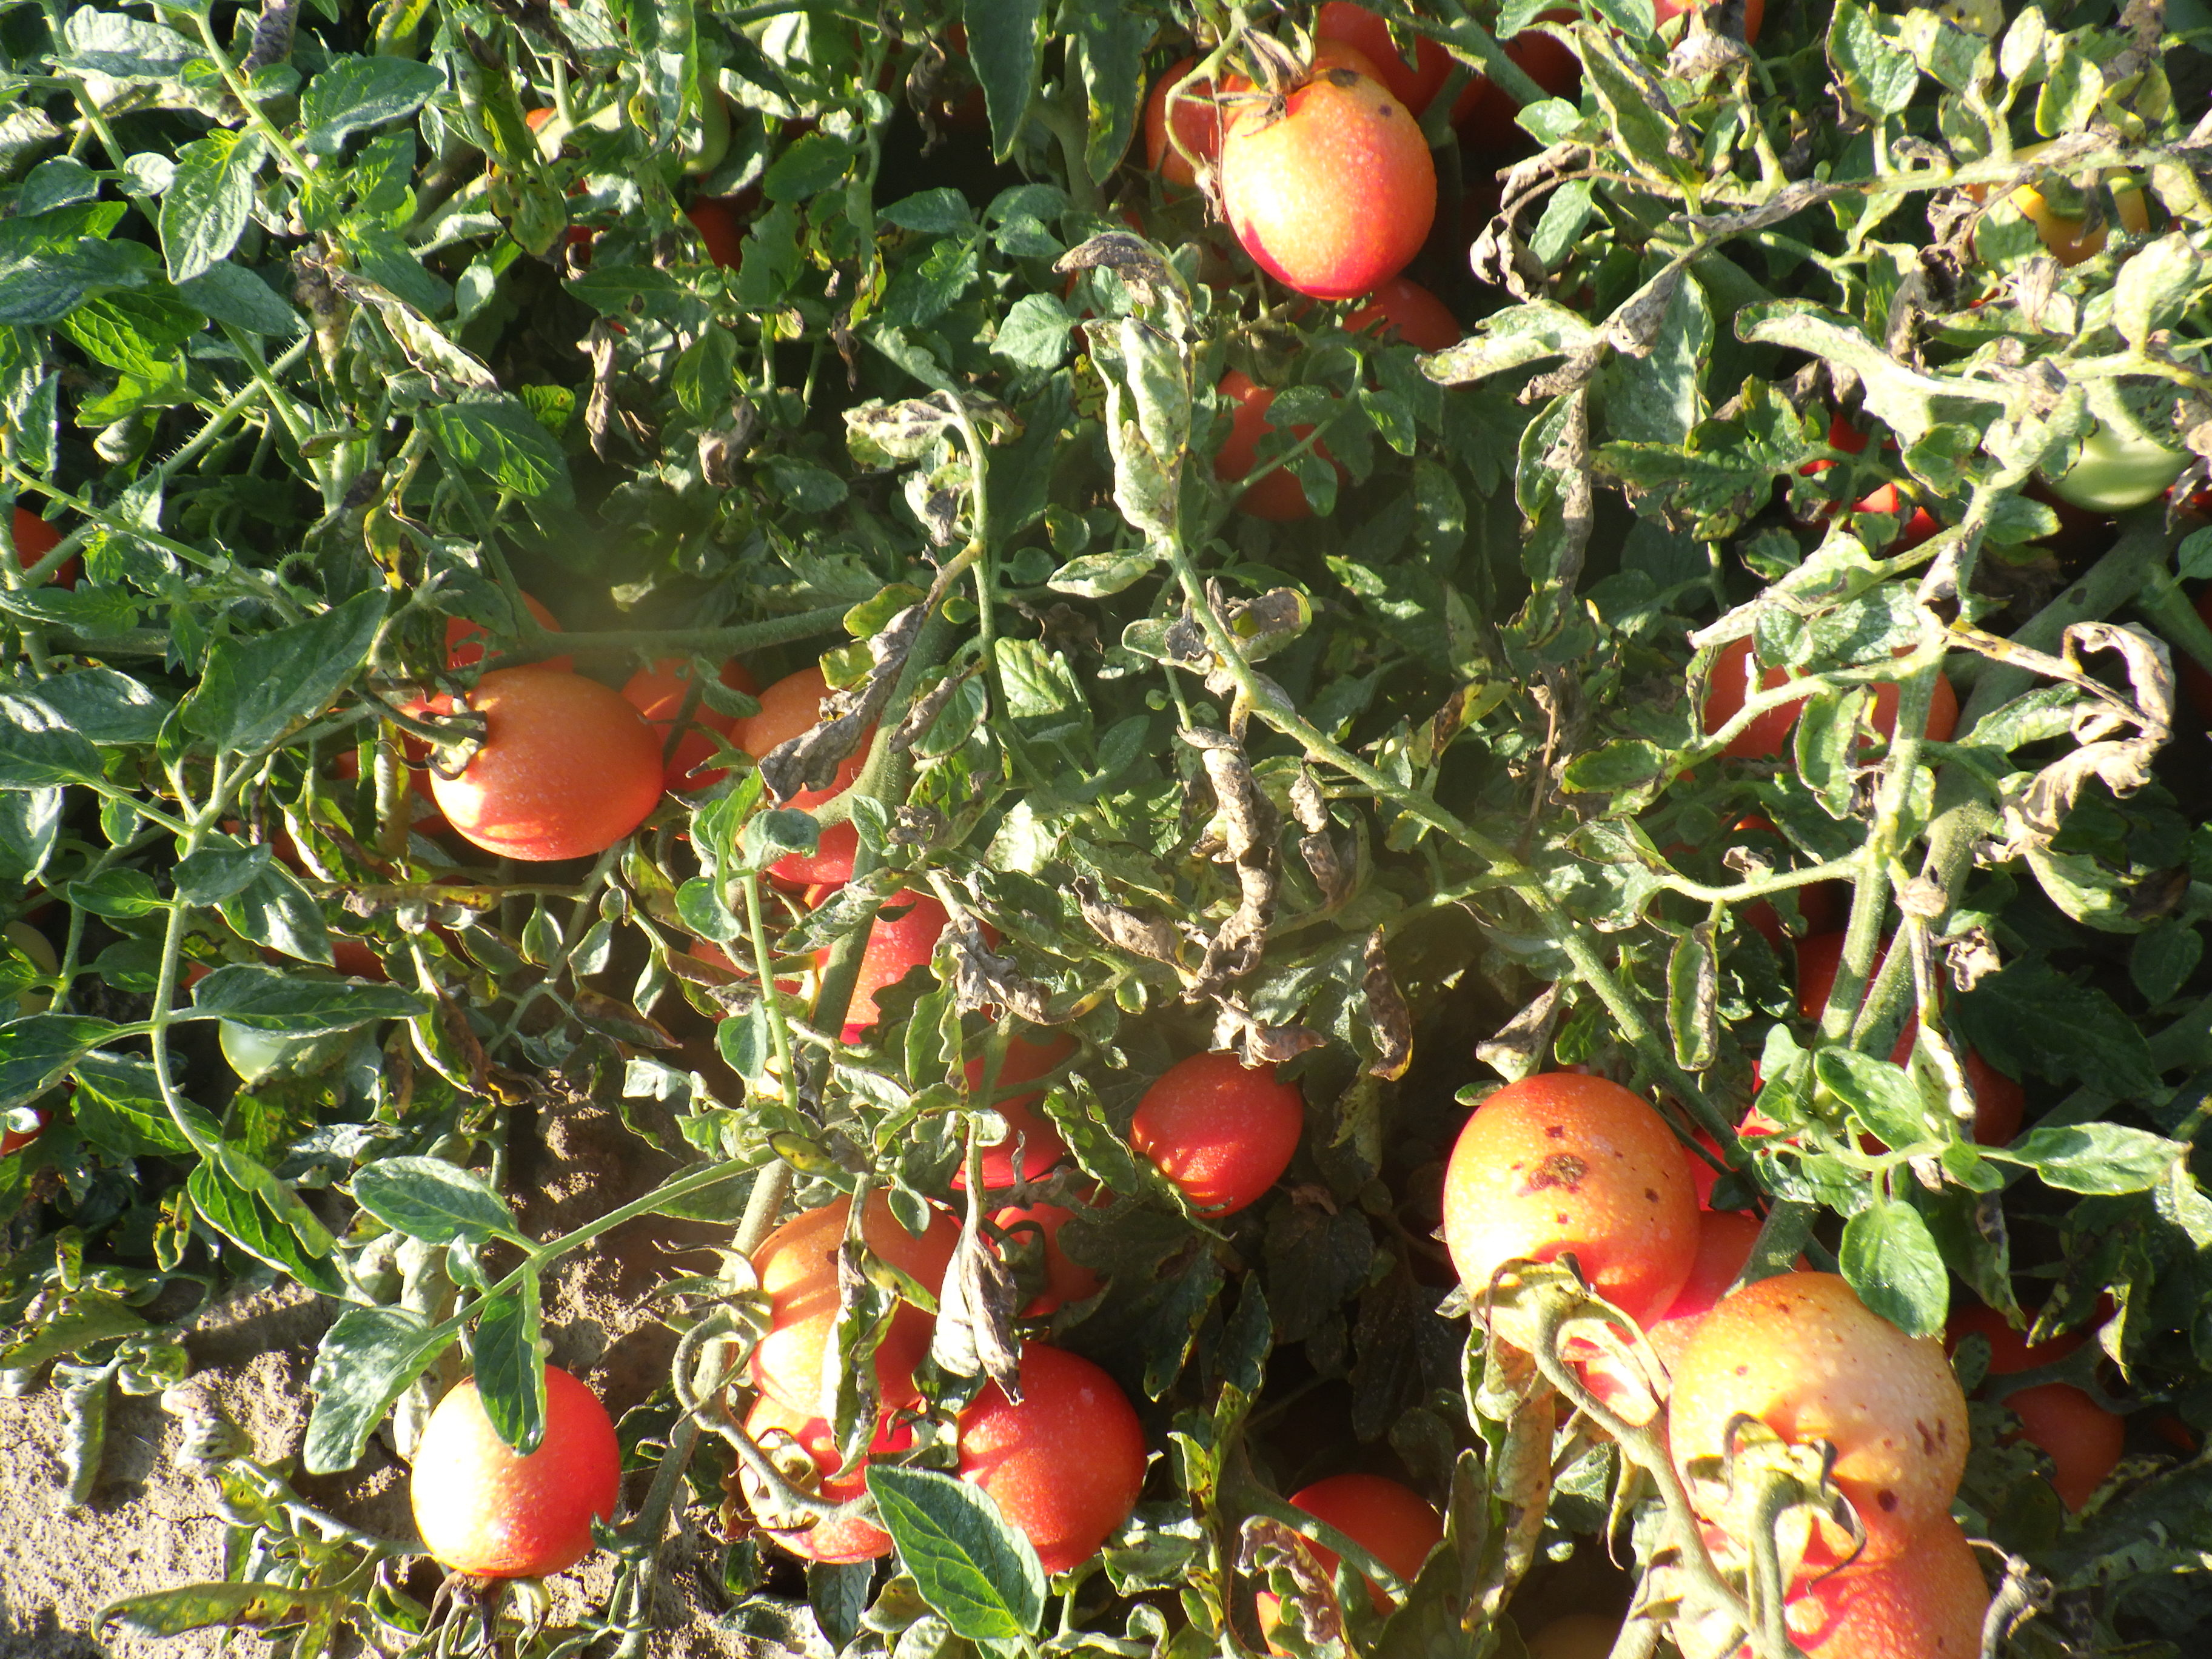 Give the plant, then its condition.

tomato, bacterial spot, drought
